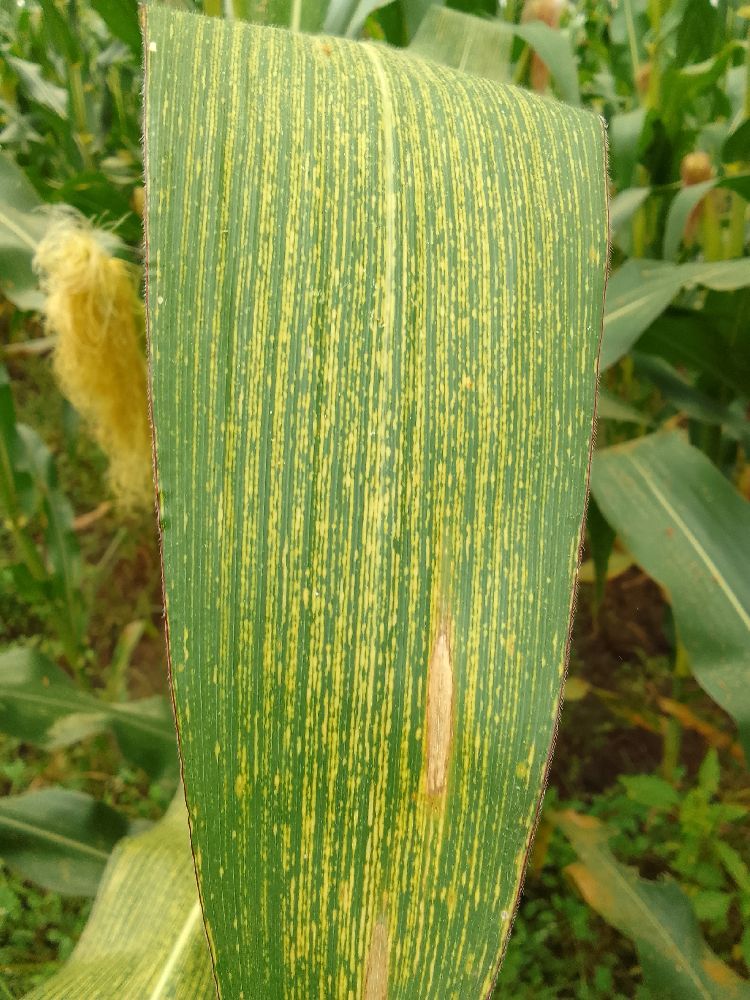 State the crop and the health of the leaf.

maize, maize streak virus
